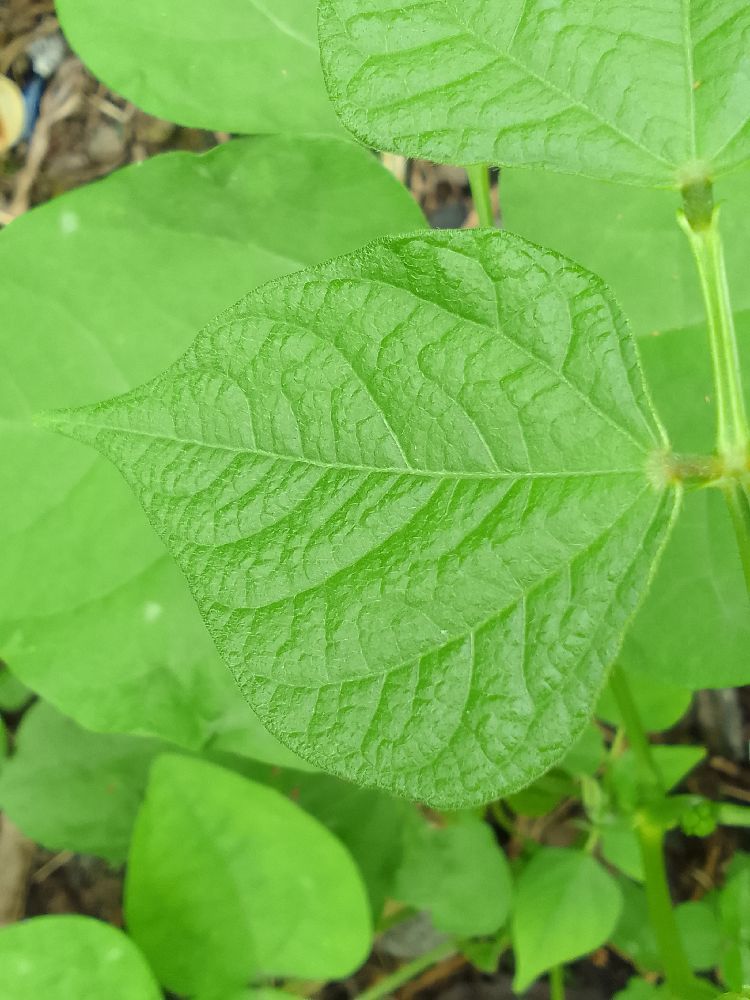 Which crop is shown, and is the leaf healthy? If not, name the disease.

common bean, healthy
